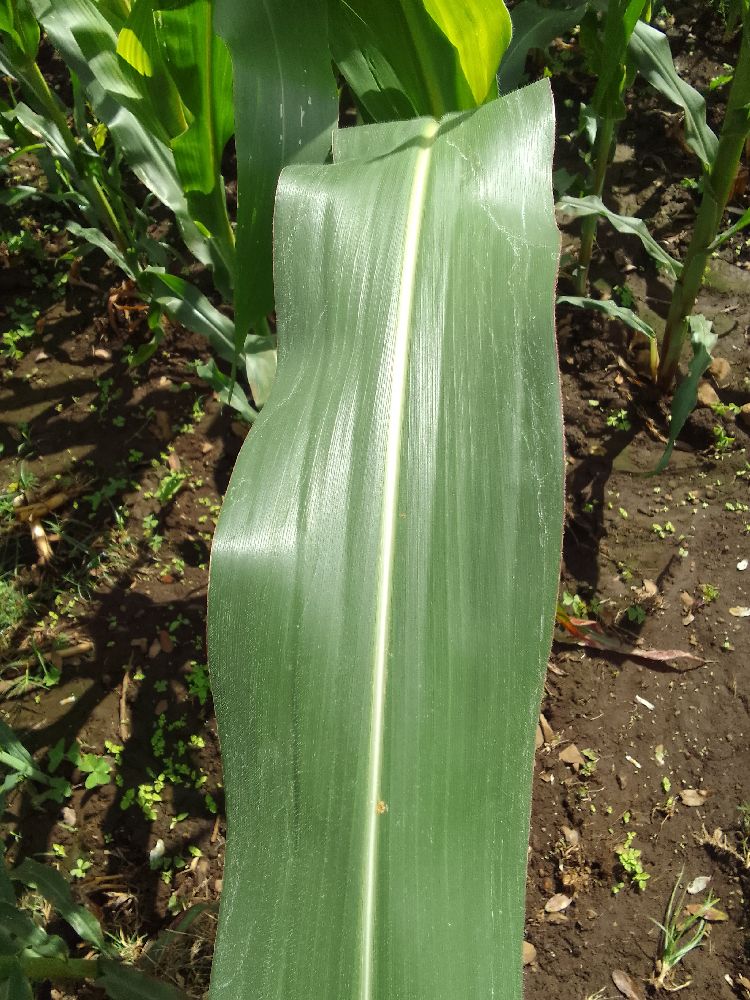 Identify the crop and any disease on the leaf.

maize, healthy
